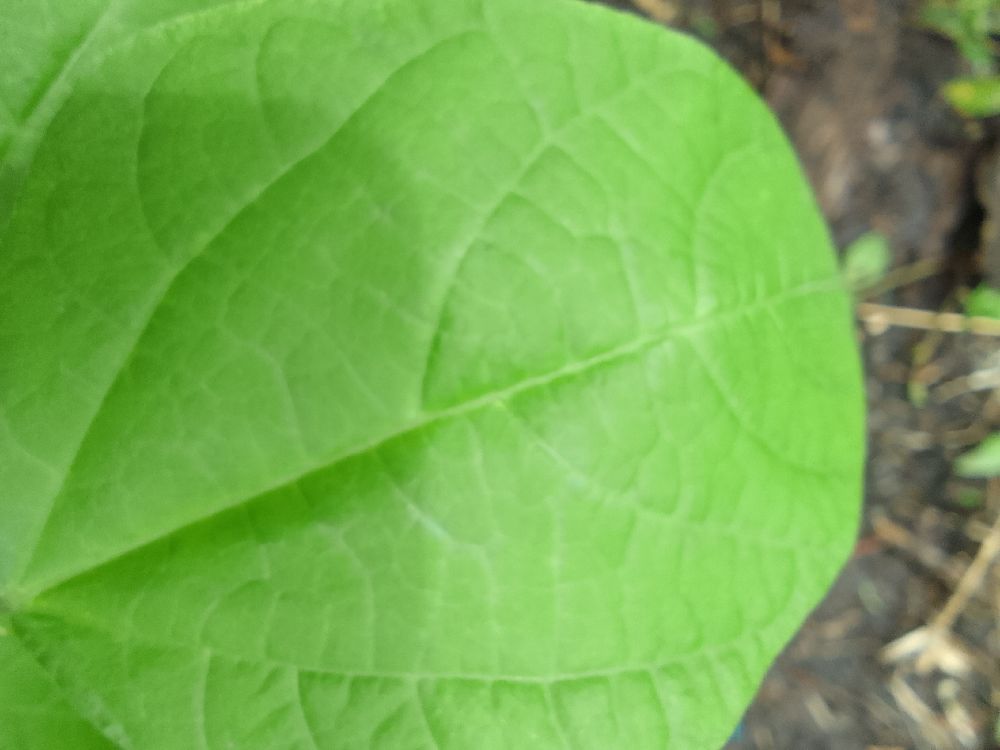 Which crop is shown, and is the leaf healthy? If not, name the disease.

common bean, healthy
